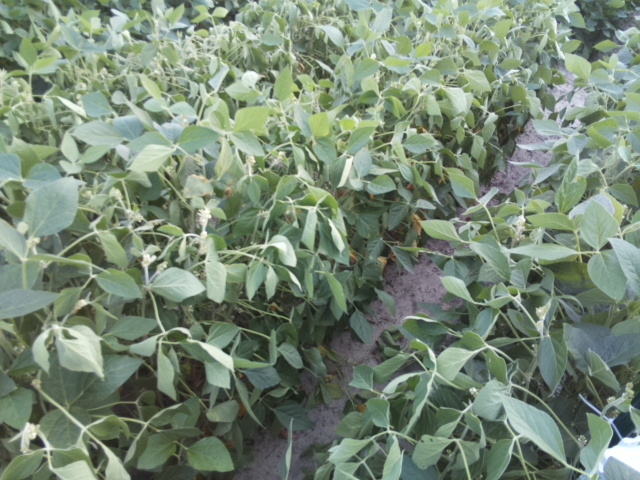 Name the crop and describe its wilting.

soybean, moderate turgor loss in upper canopy
